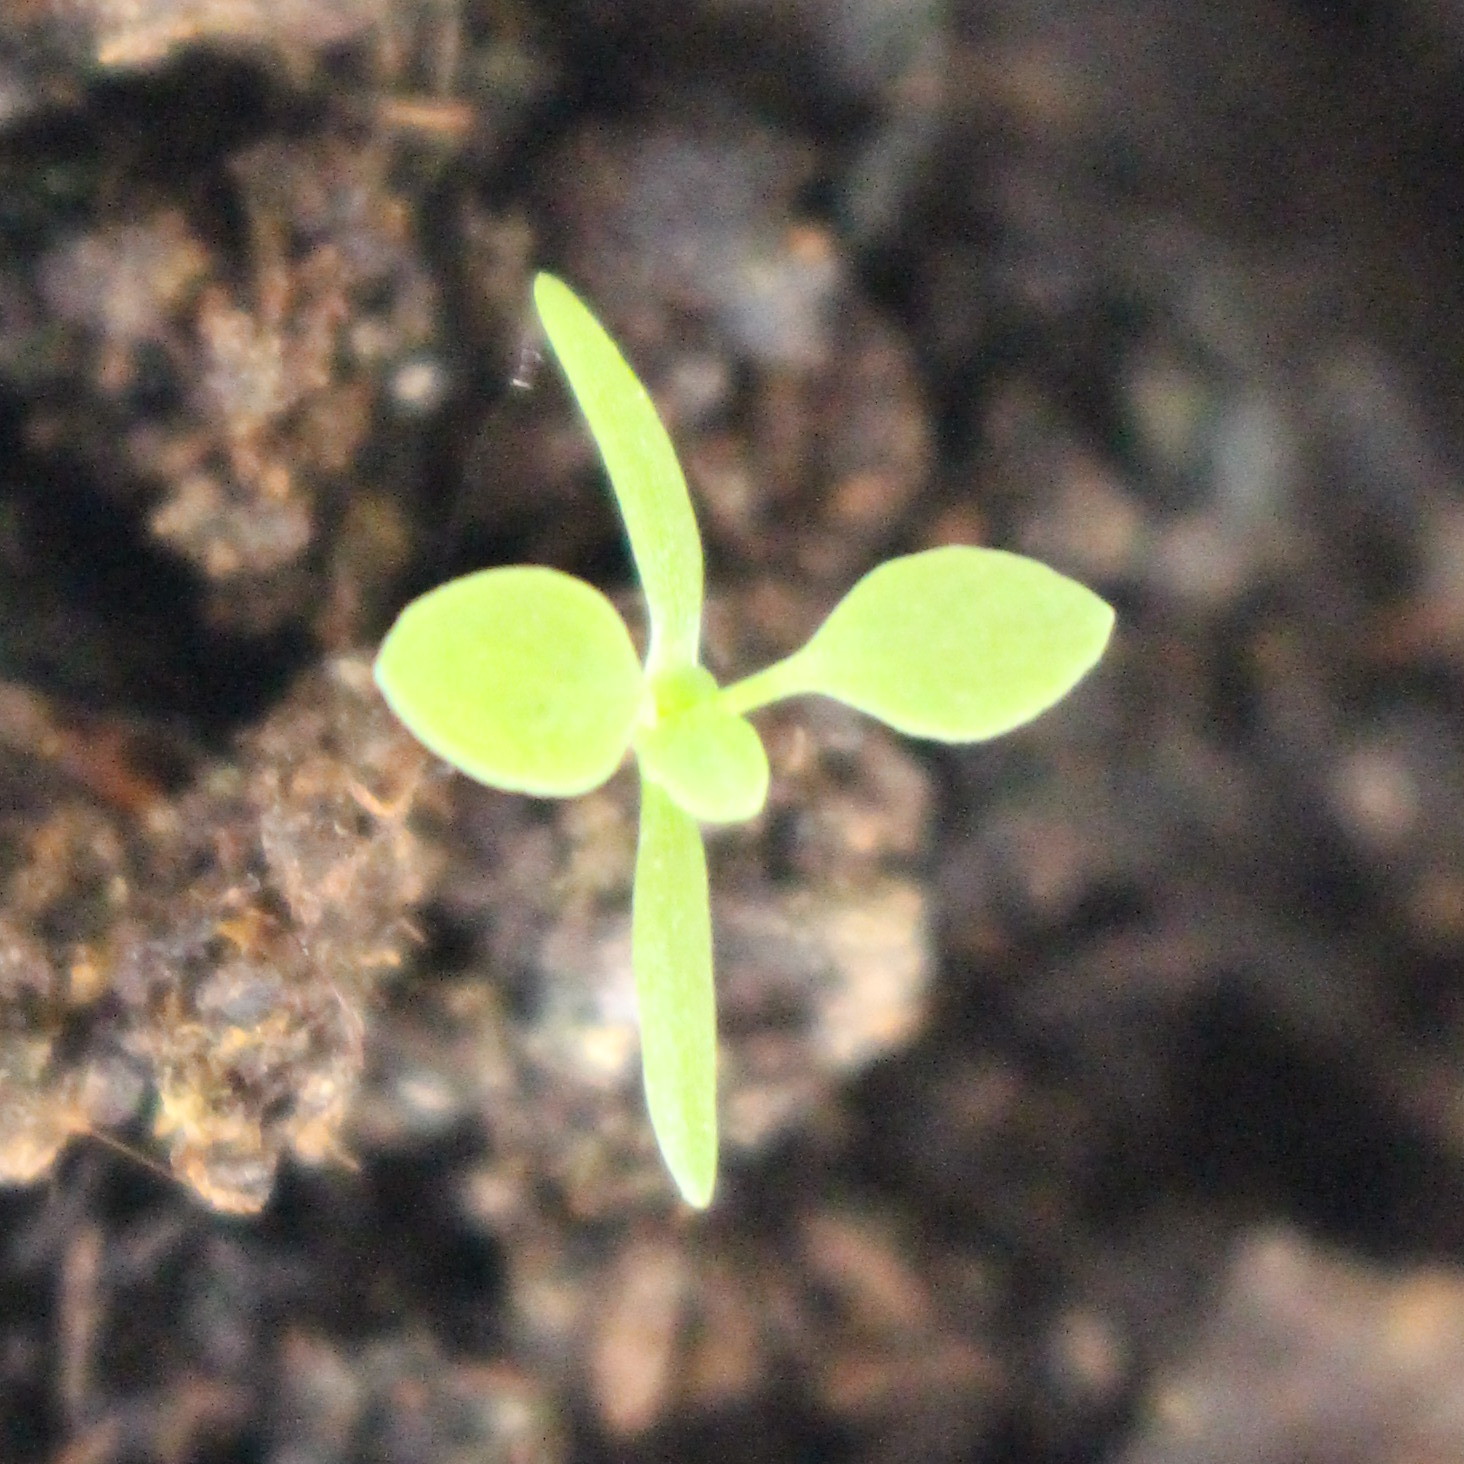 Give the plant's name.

Papaver rhoeas
